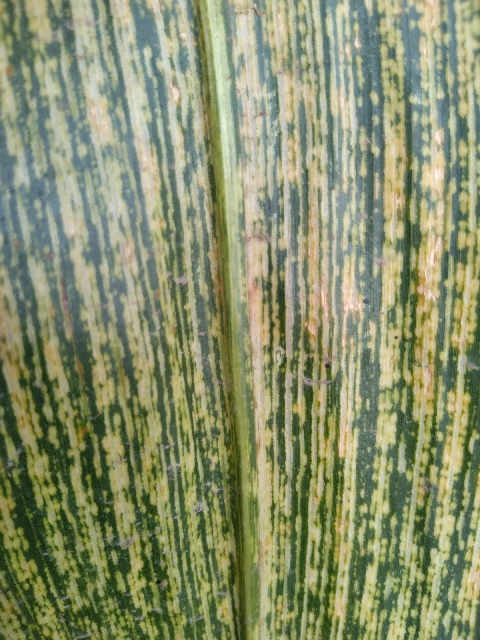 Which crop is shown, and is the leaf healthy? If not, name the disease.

maize, maize streak virus
